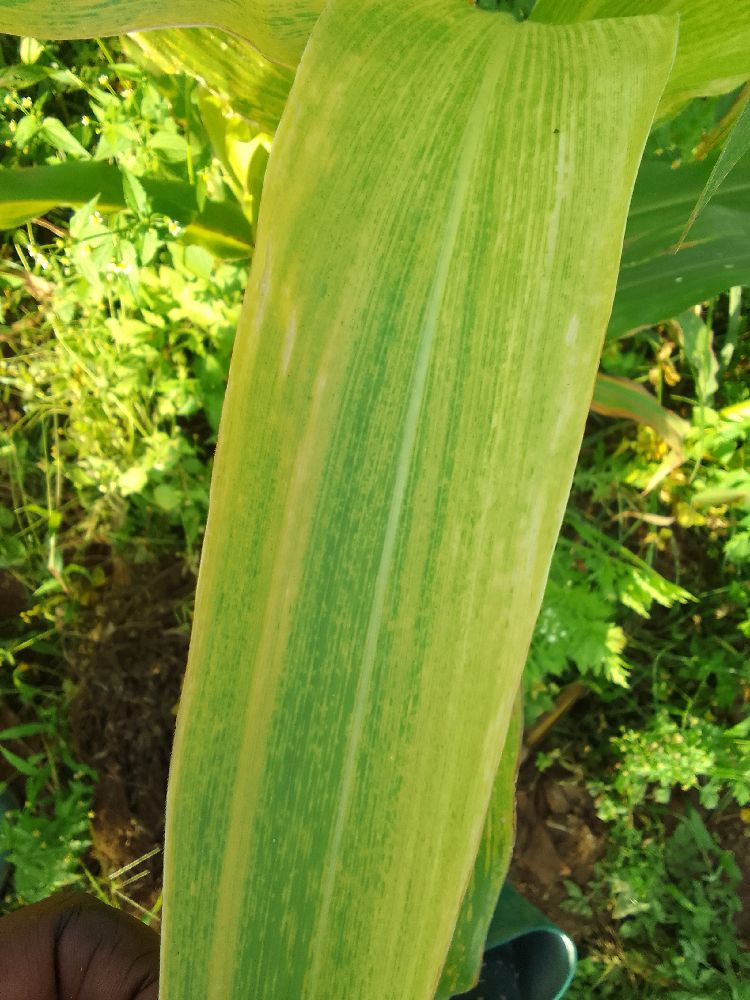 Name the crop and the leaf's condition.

maize, maize lethal necrosis
